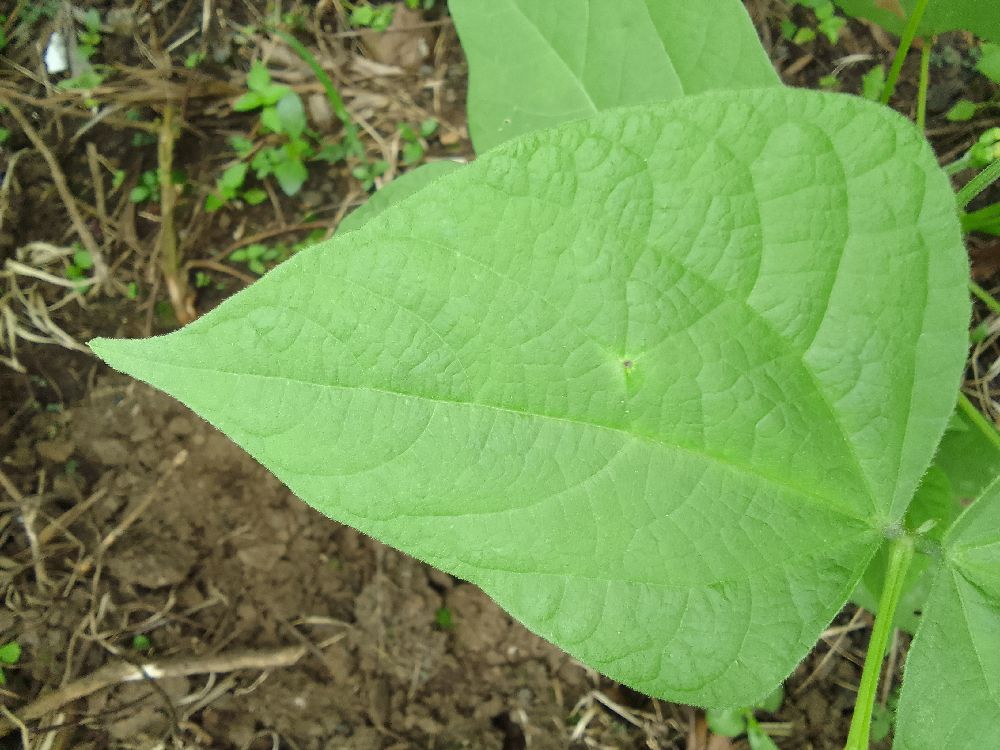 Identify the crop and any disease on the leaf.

common bean, healthy
